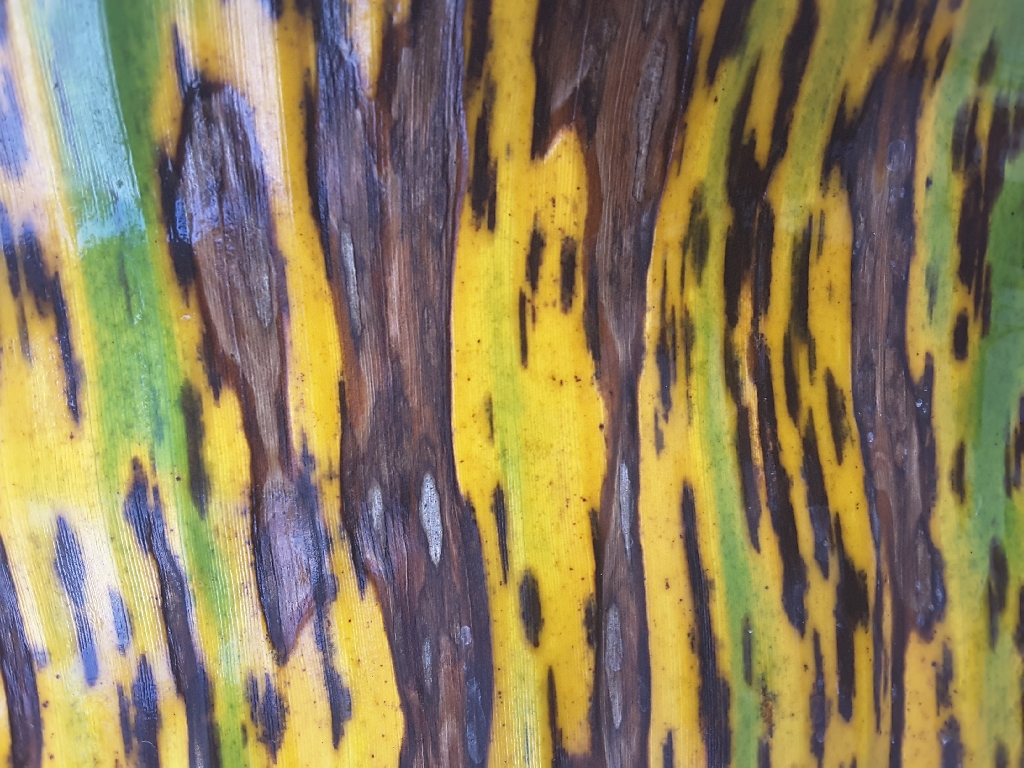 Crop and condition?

banana, black sigatoka
